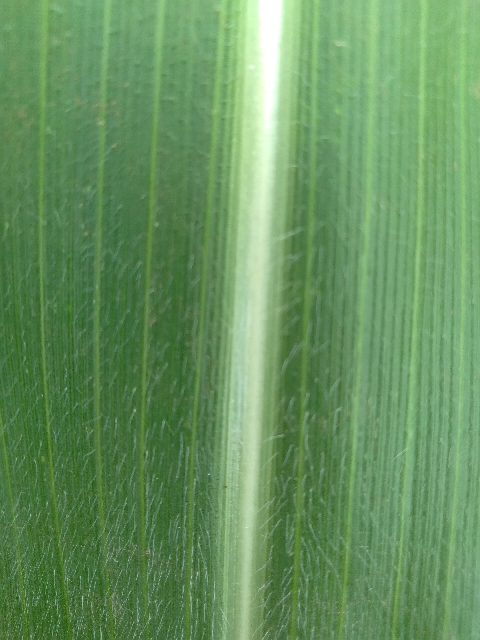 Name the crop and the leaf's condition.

maize, healthy
